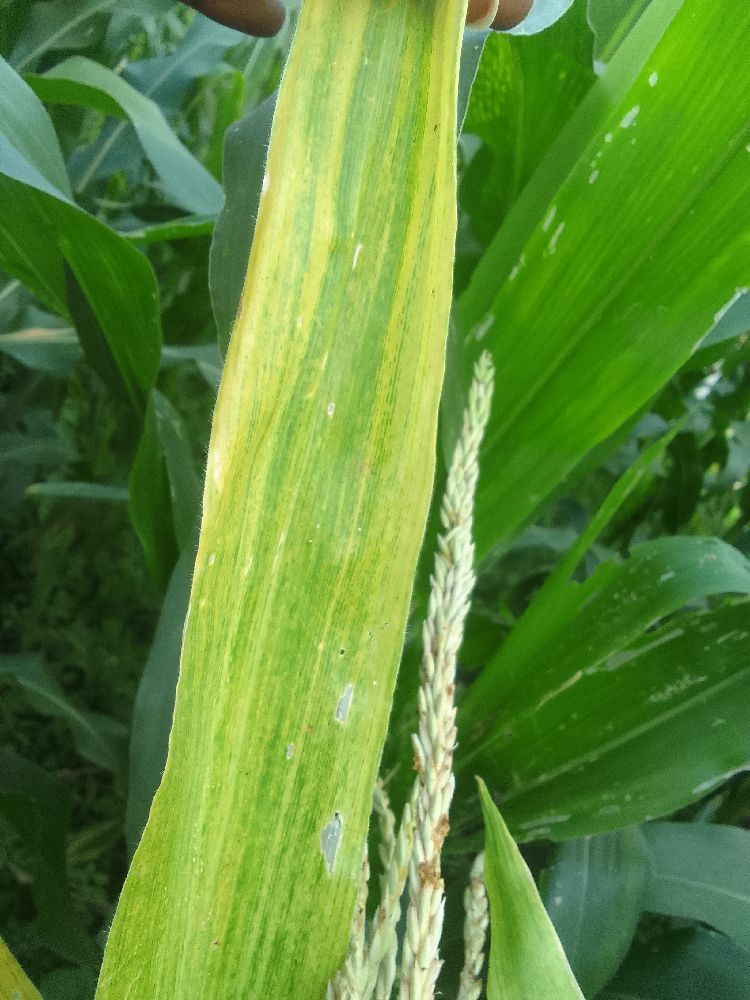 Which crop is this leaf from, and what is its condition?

maize, maize lethal necrosis
